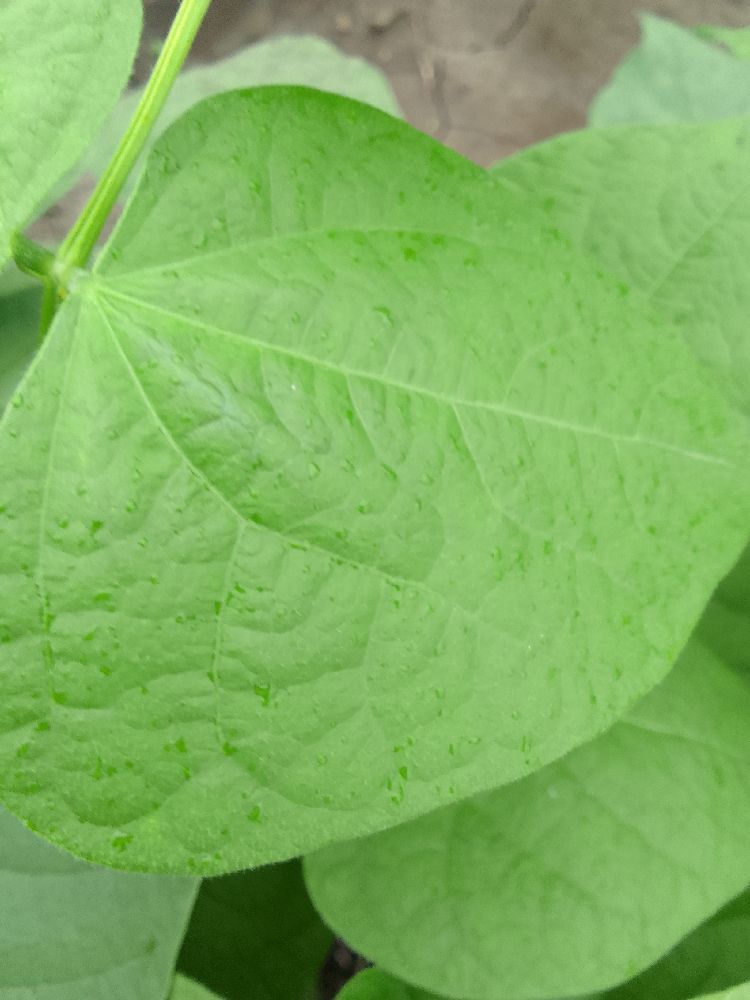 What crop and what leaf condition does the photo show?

common bean, healthy
